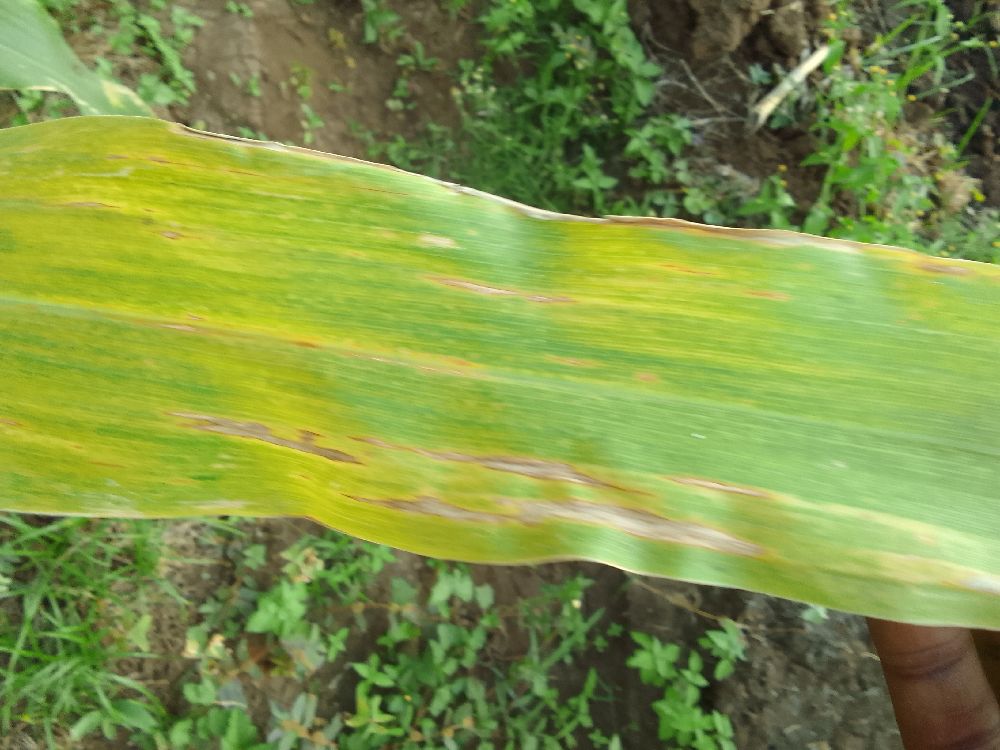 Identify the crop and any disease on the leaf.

maize, maize lethal necrosis
